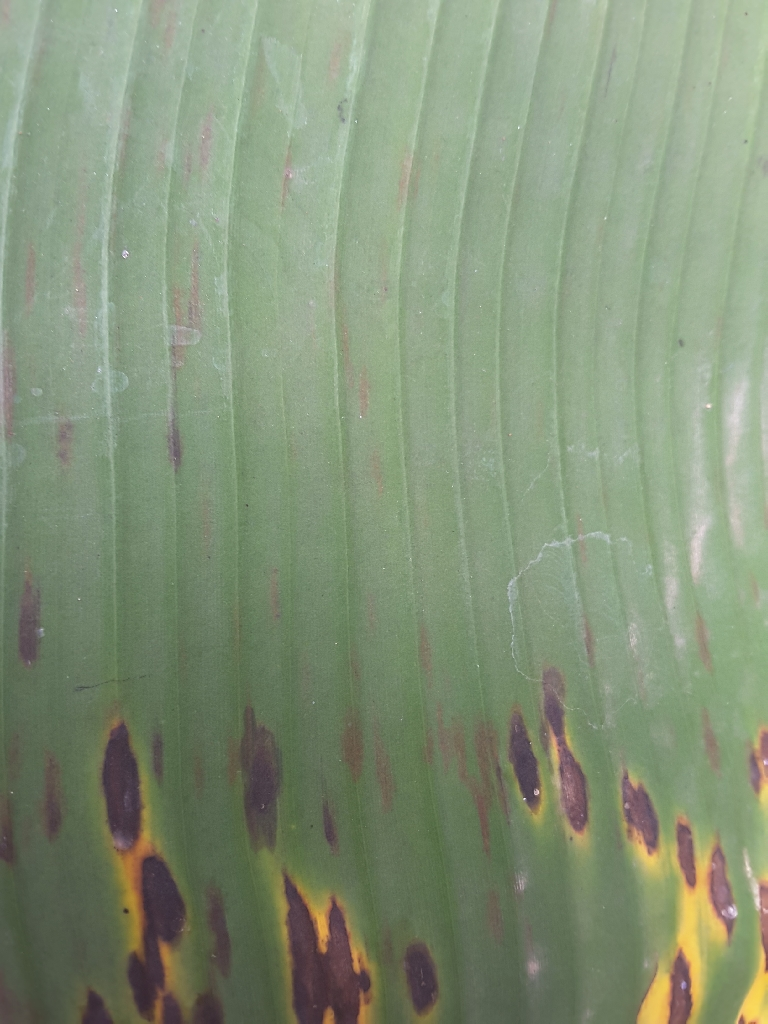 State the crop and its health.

banana, black sigatoka
